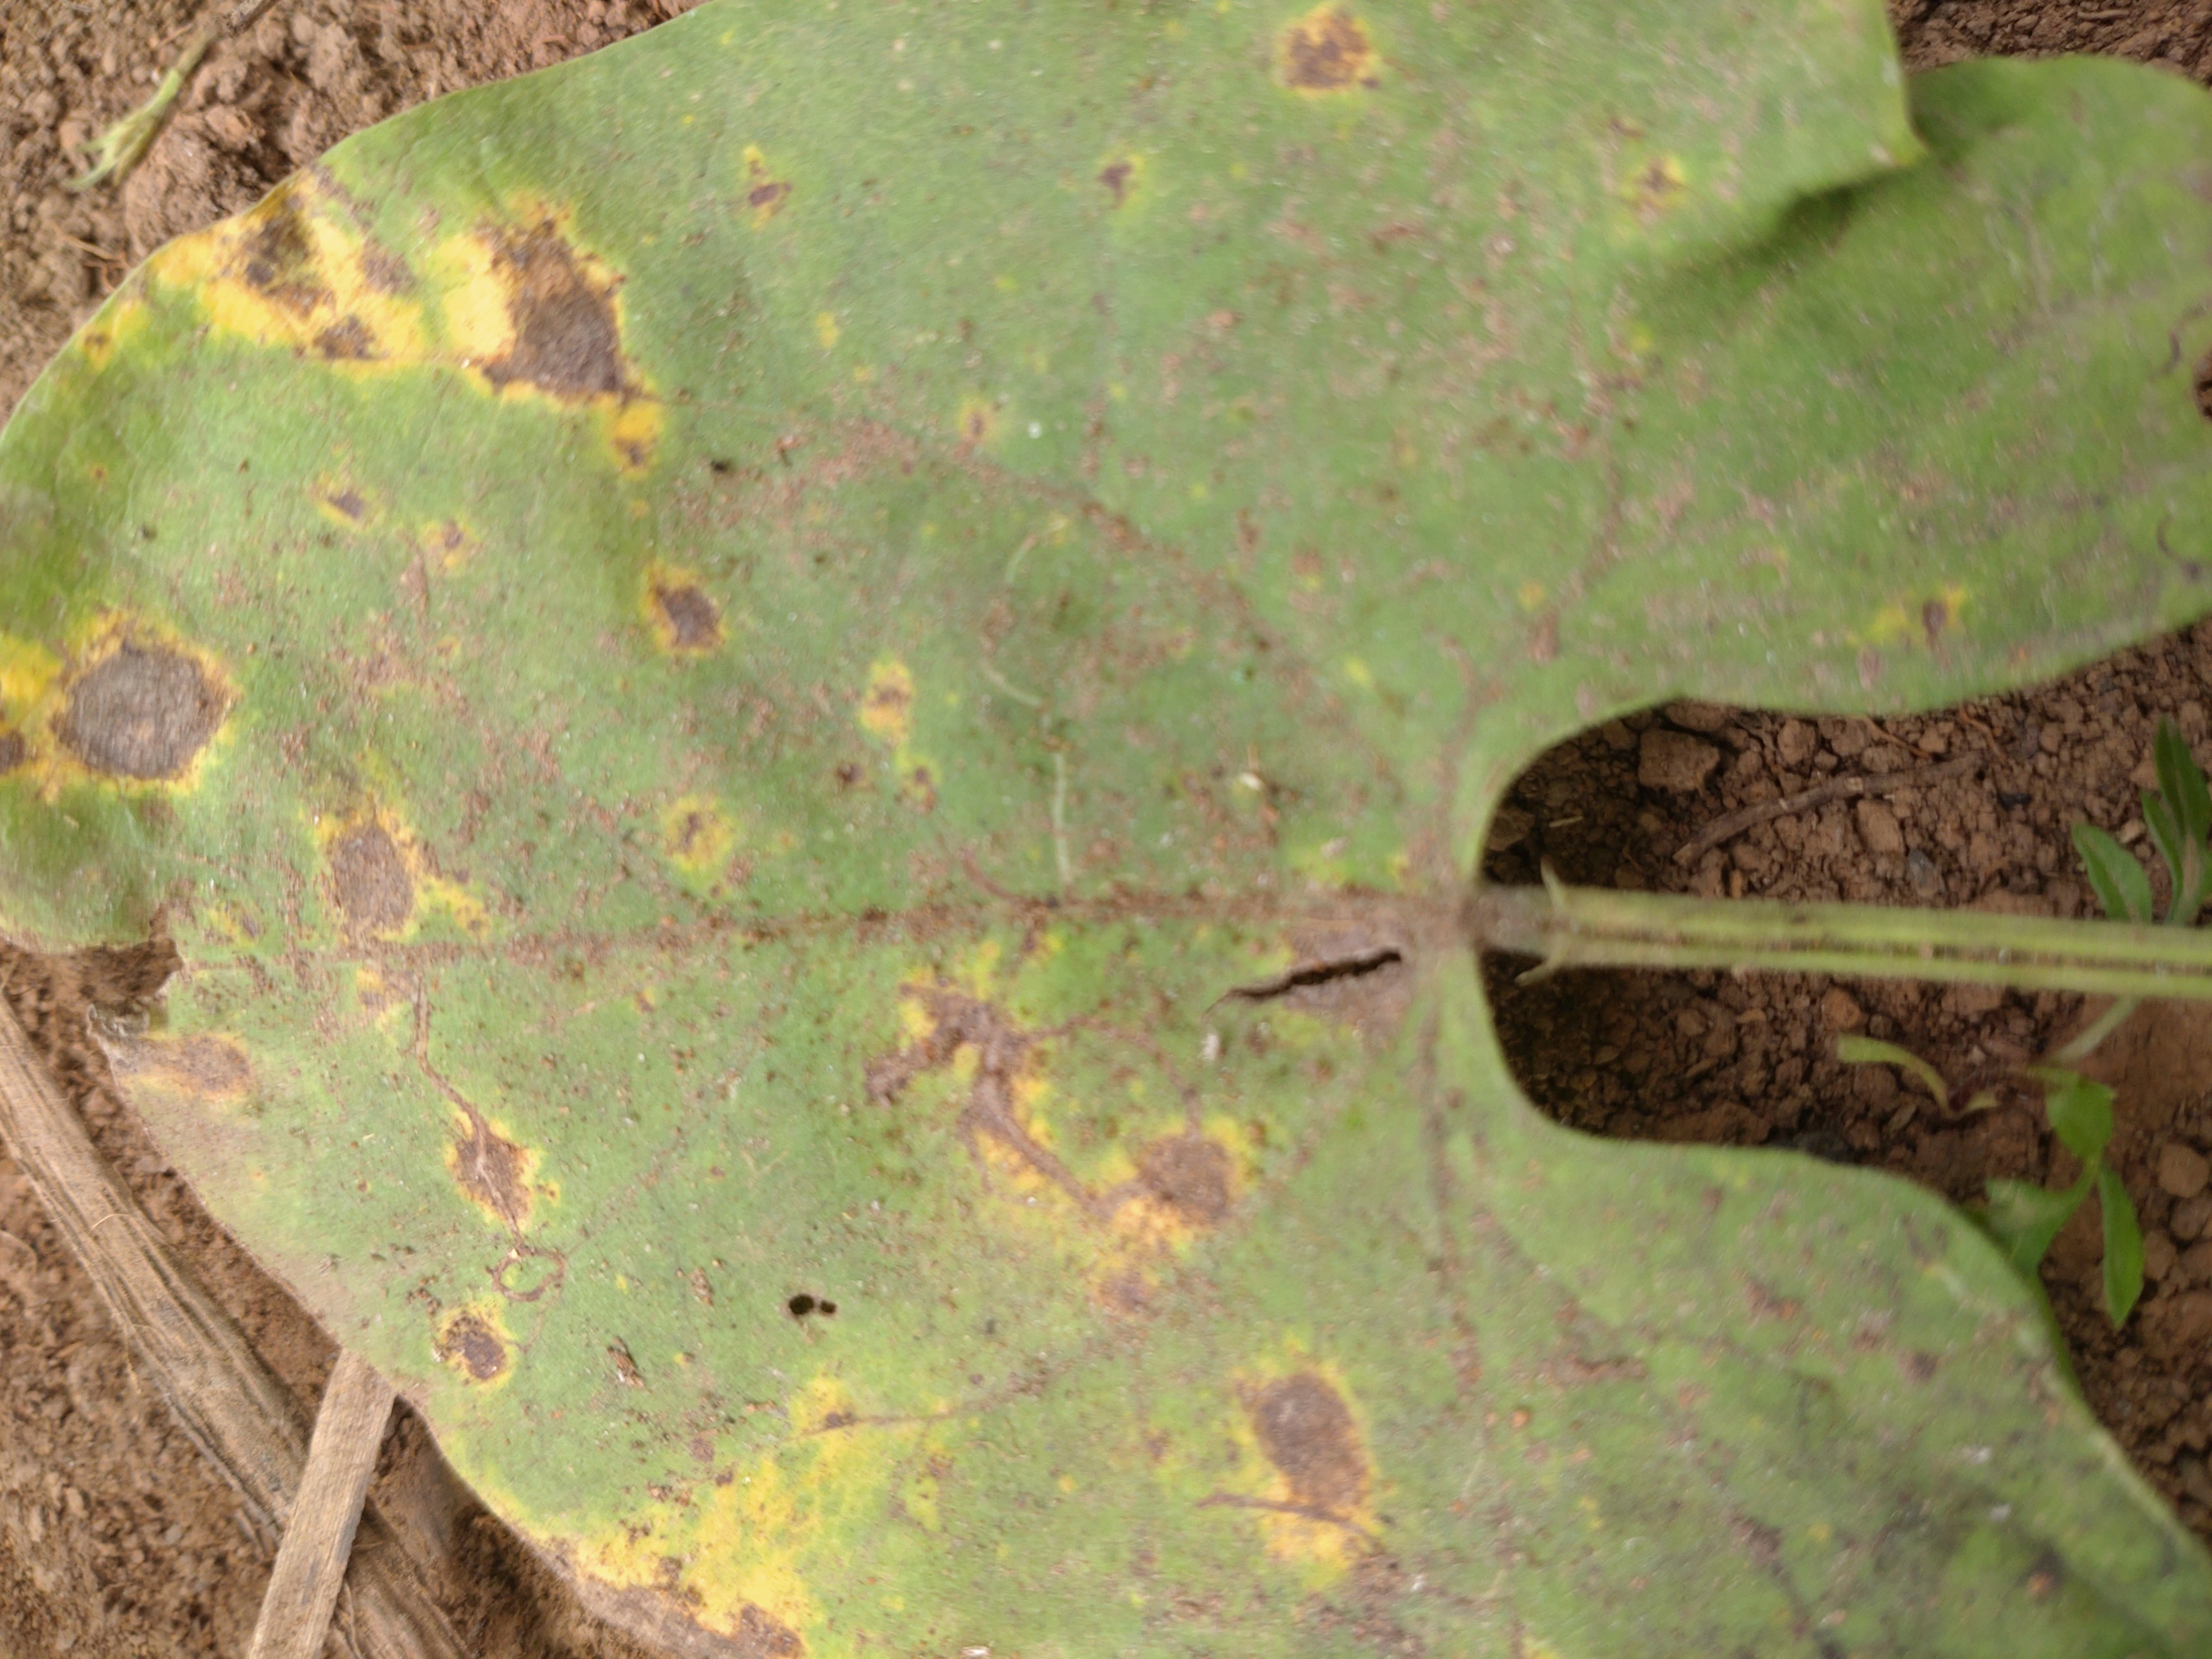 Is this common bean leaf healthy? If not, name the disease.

rust
